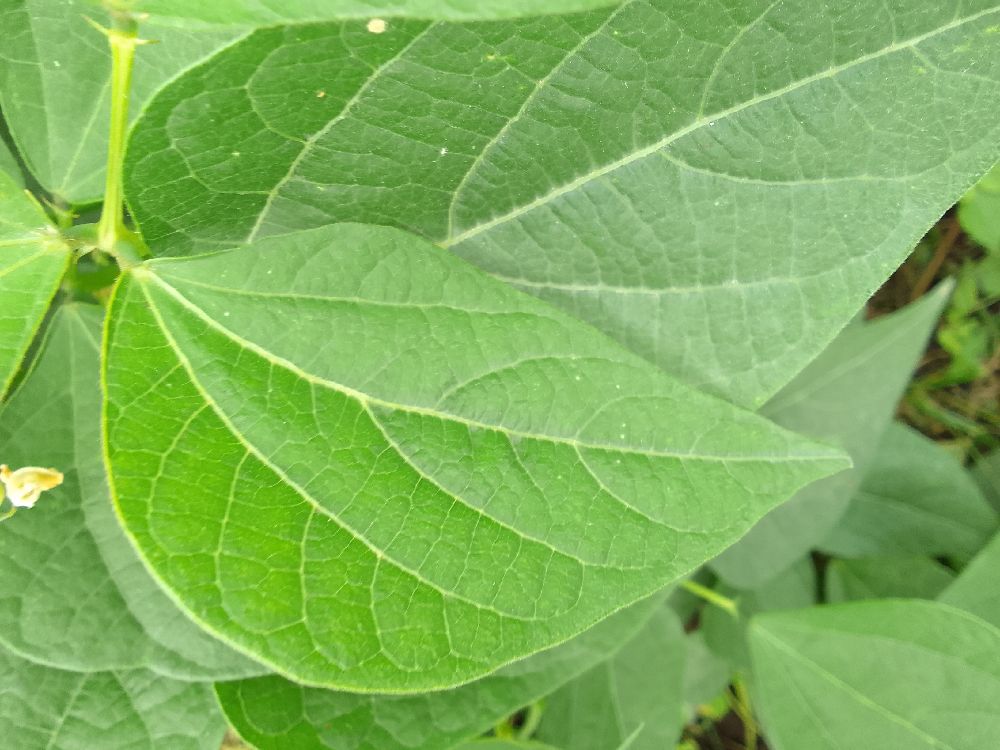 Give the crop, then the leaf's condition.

common bean, healthy
